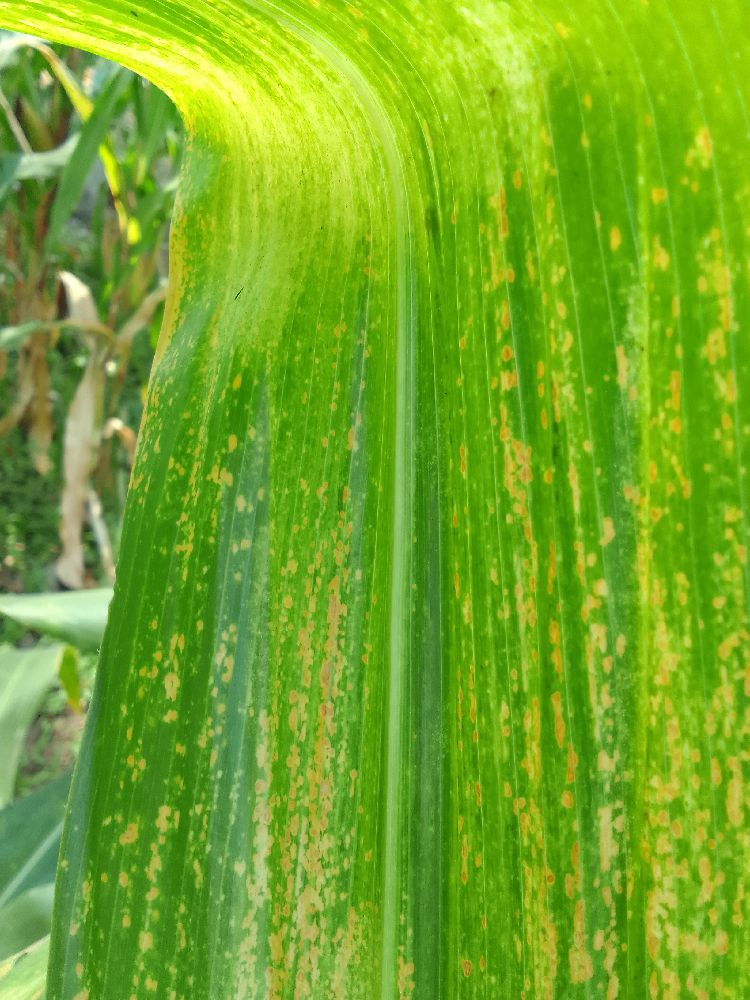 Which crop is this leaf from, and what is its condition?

maize, maize lethal necrosis
